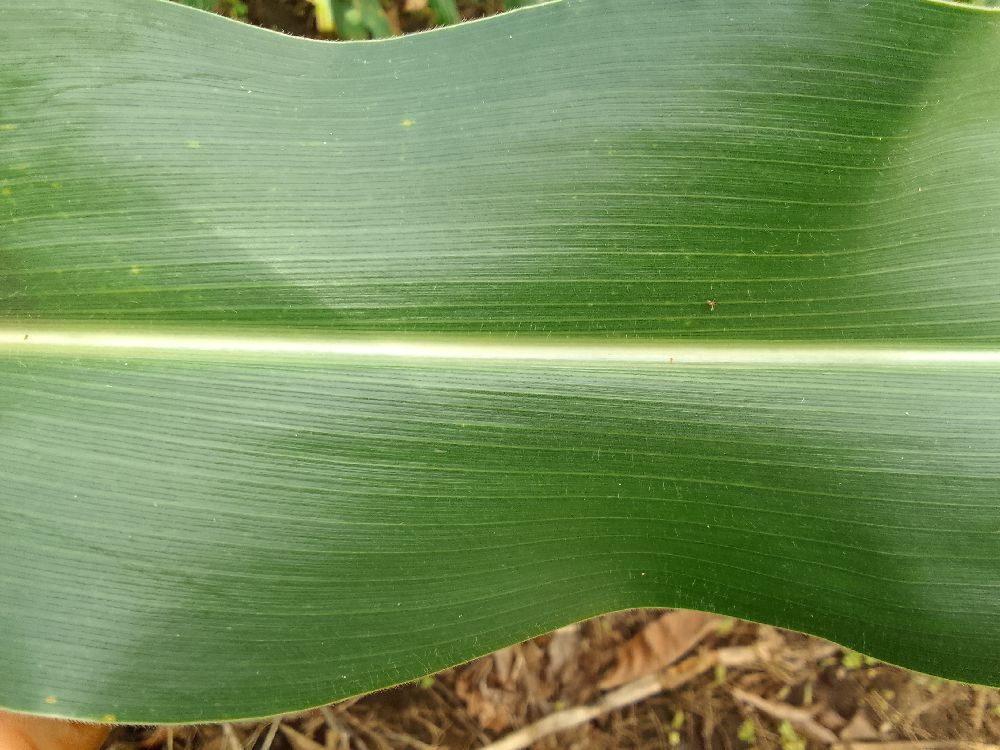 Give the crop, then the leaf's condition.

maize, healthy
